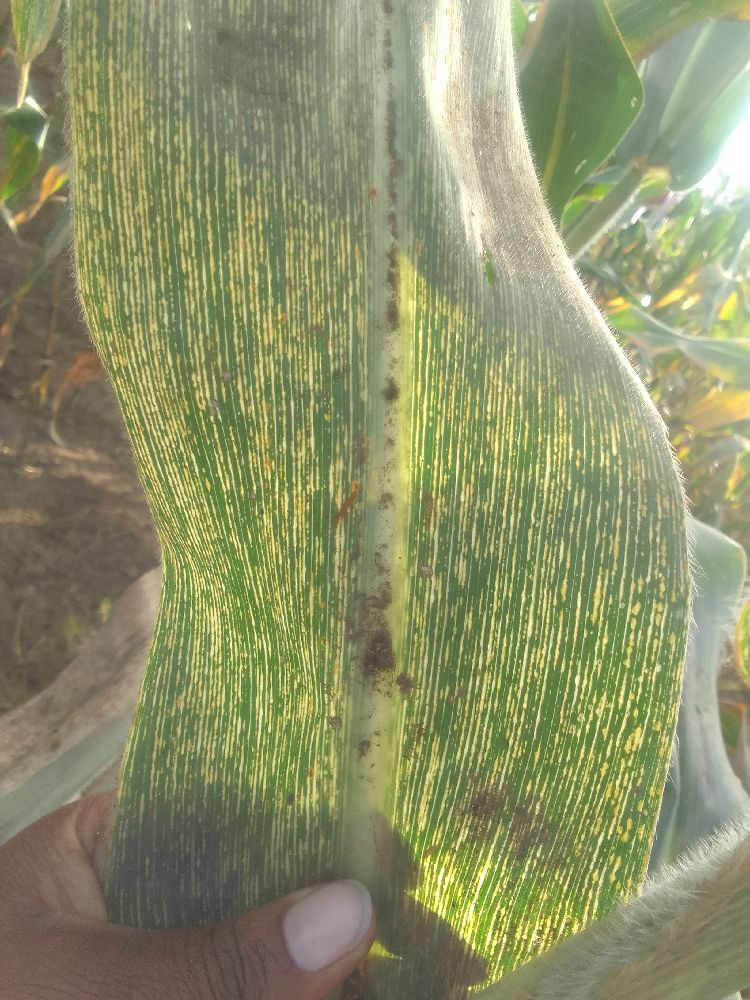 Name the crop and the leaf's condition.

maize, maize streak virus
